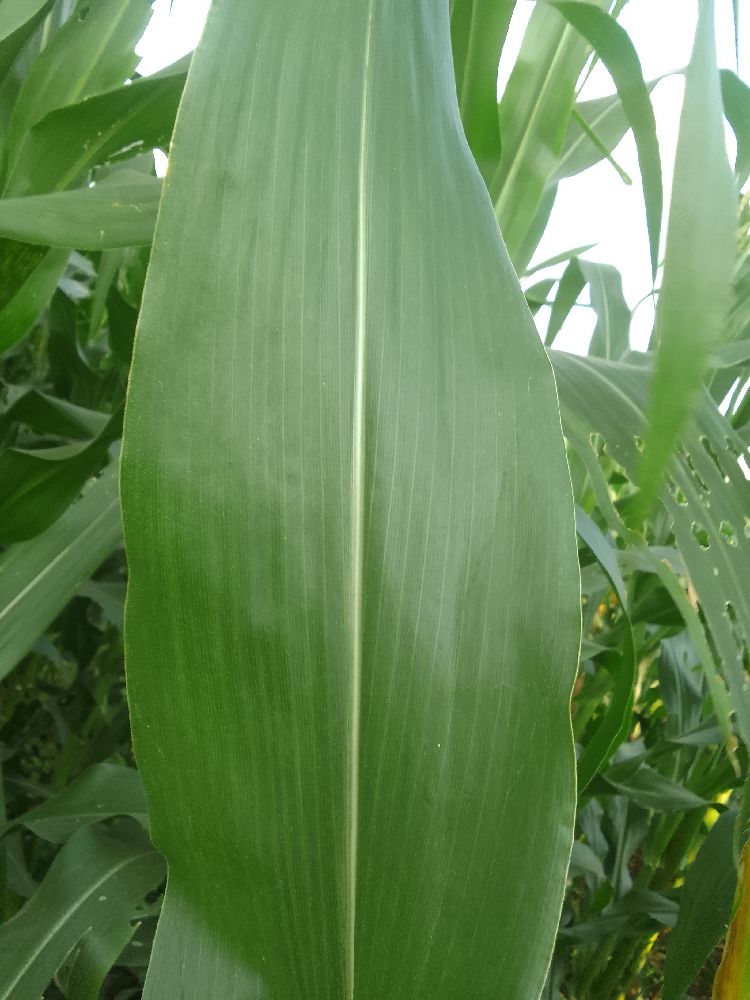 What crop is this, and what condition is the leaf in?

maize, healthy
